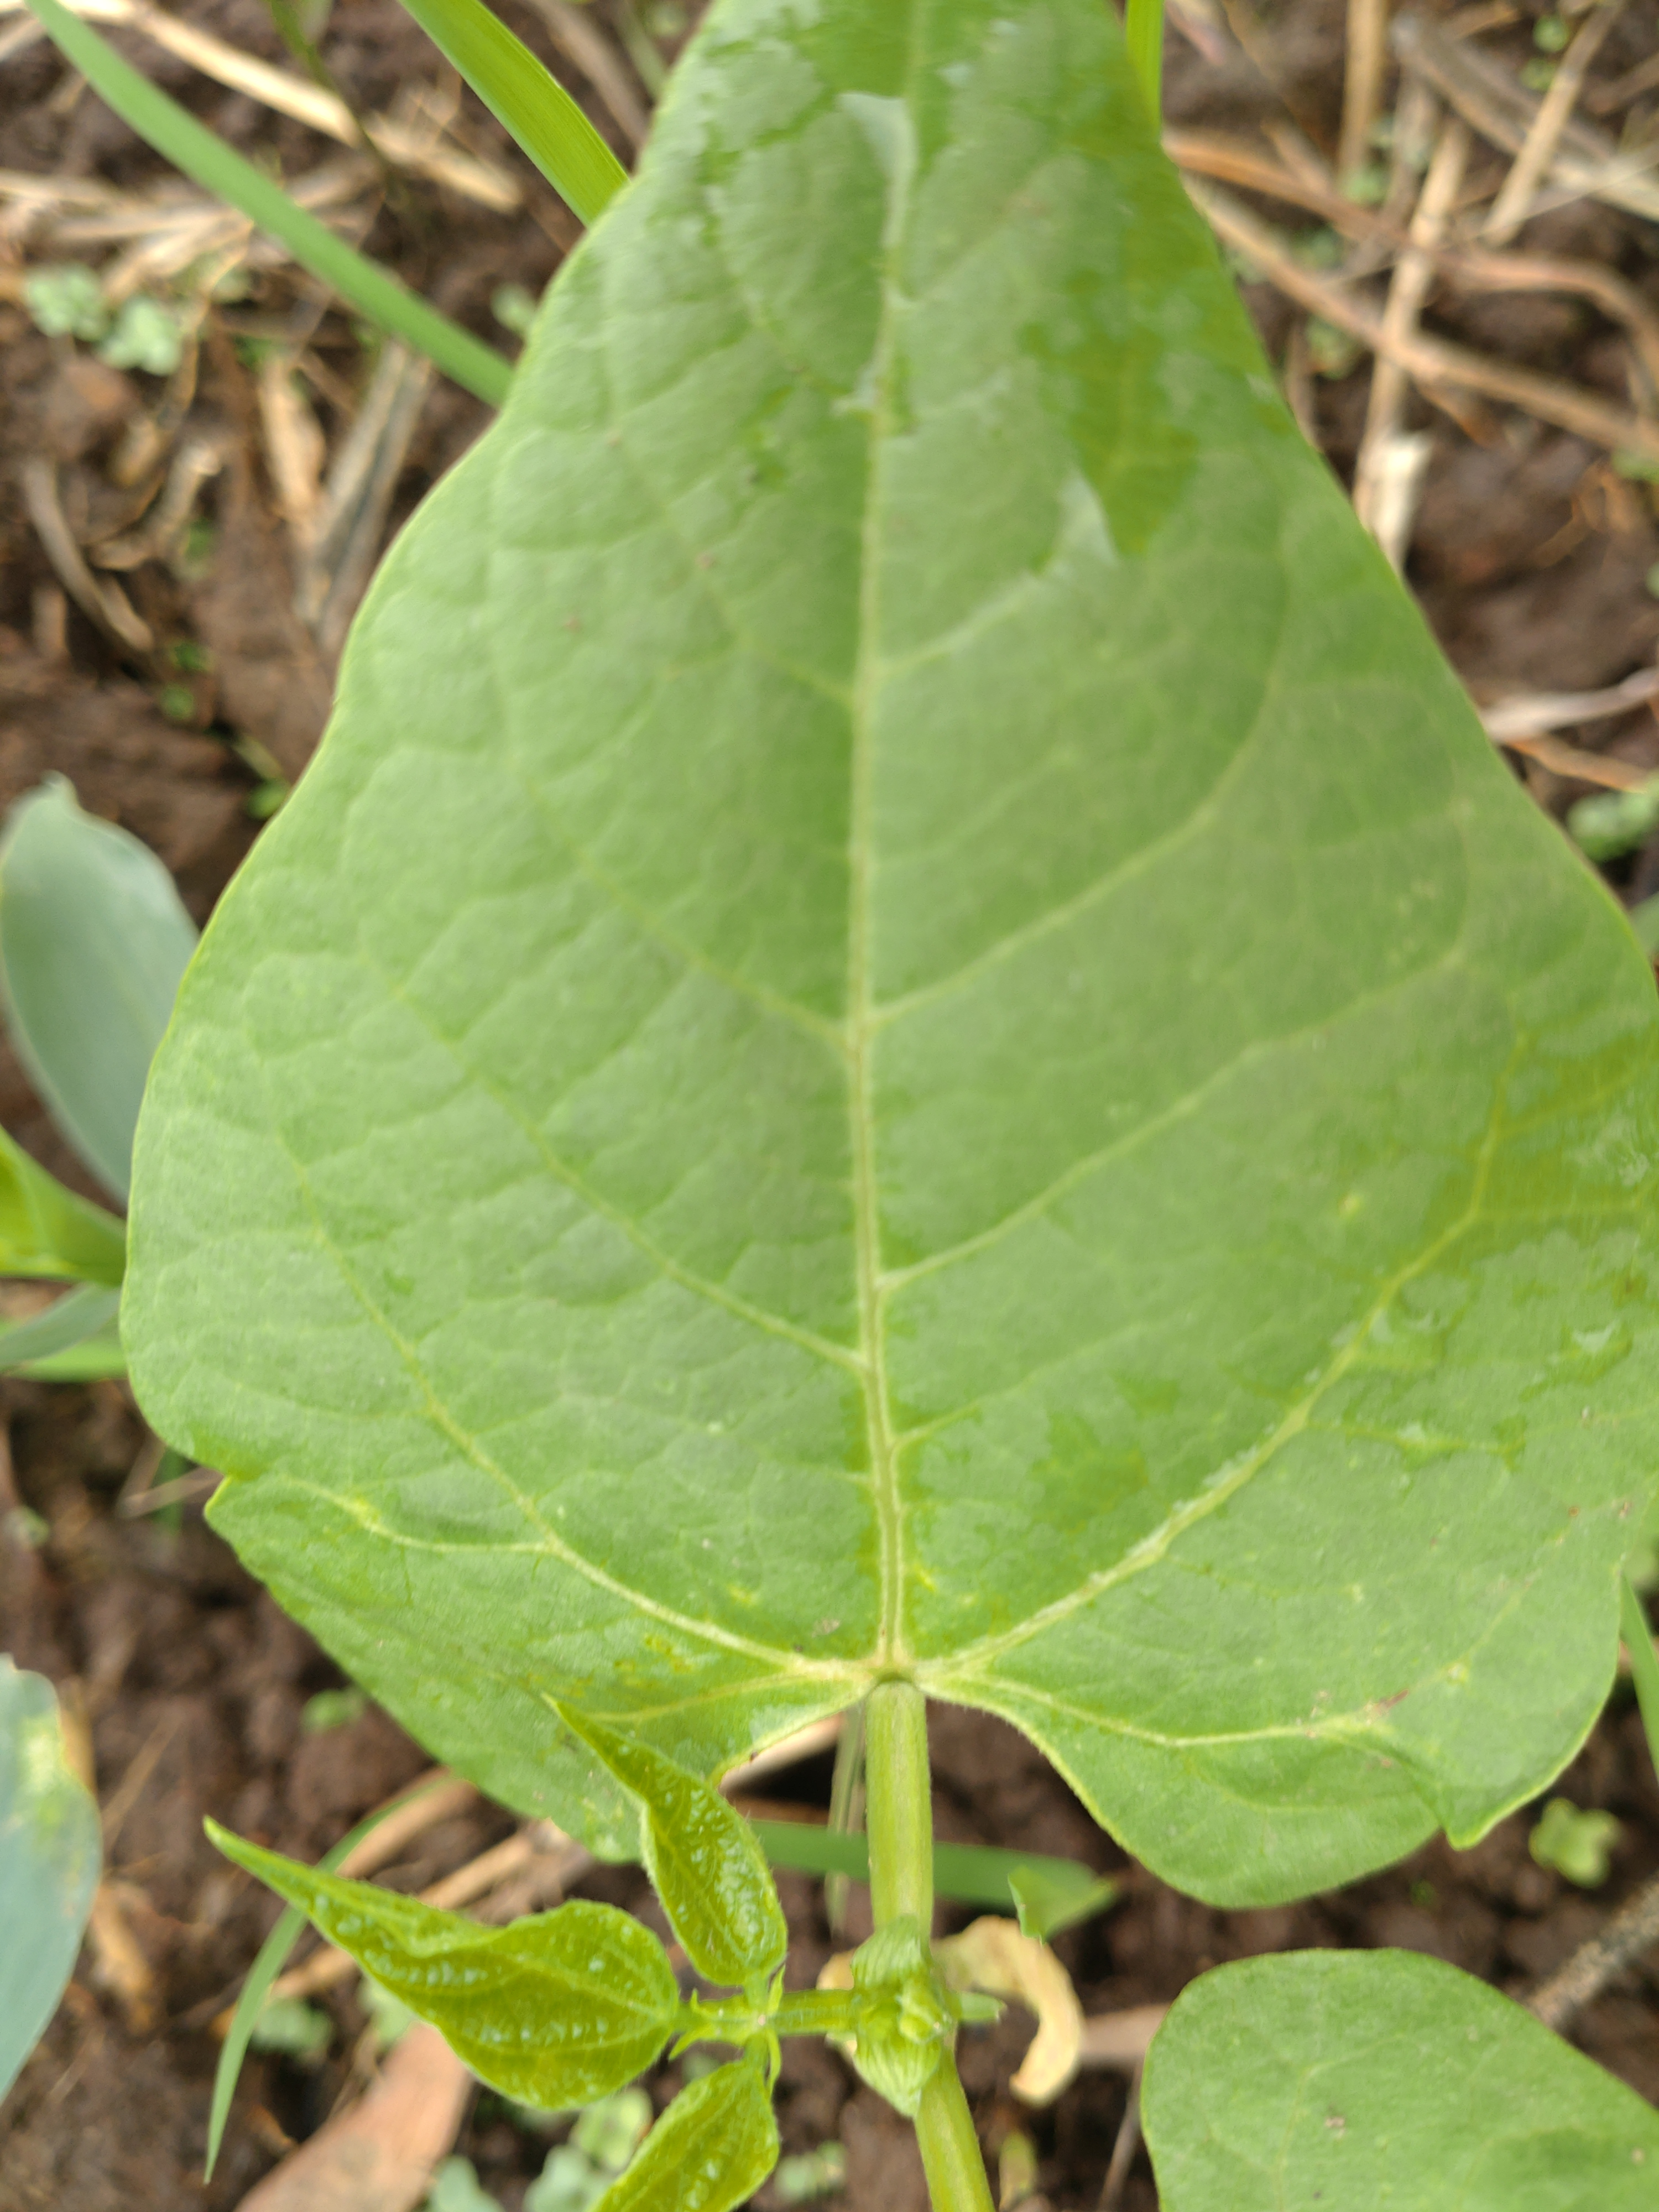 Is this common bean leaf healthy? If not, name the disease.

healthy
